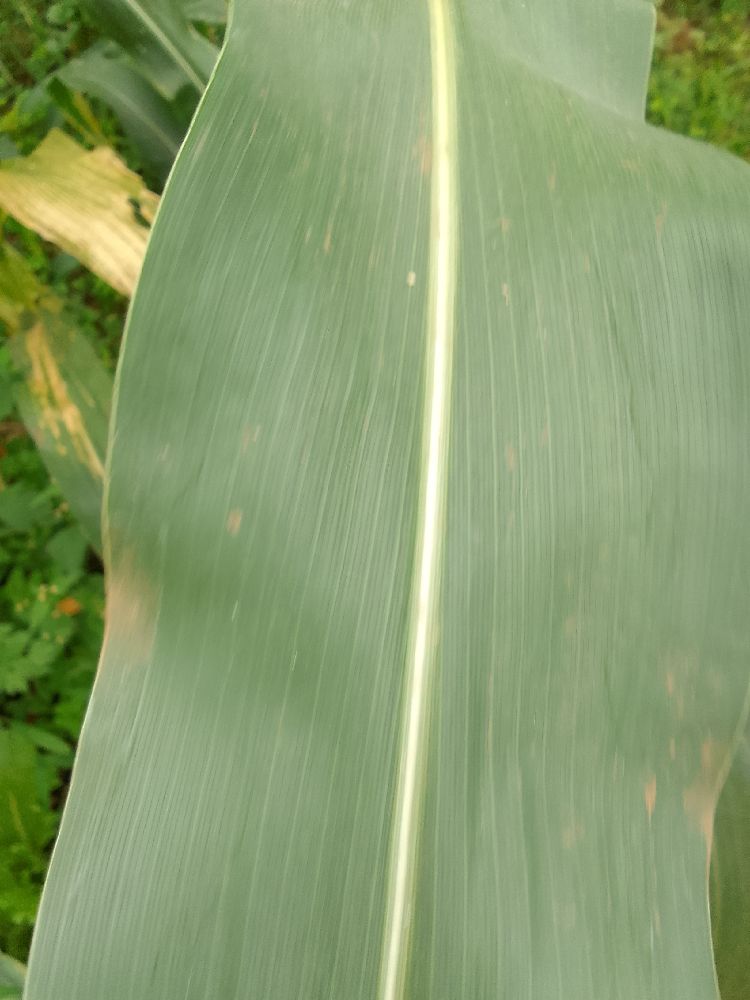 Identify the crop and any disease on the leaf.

maize, healthy
